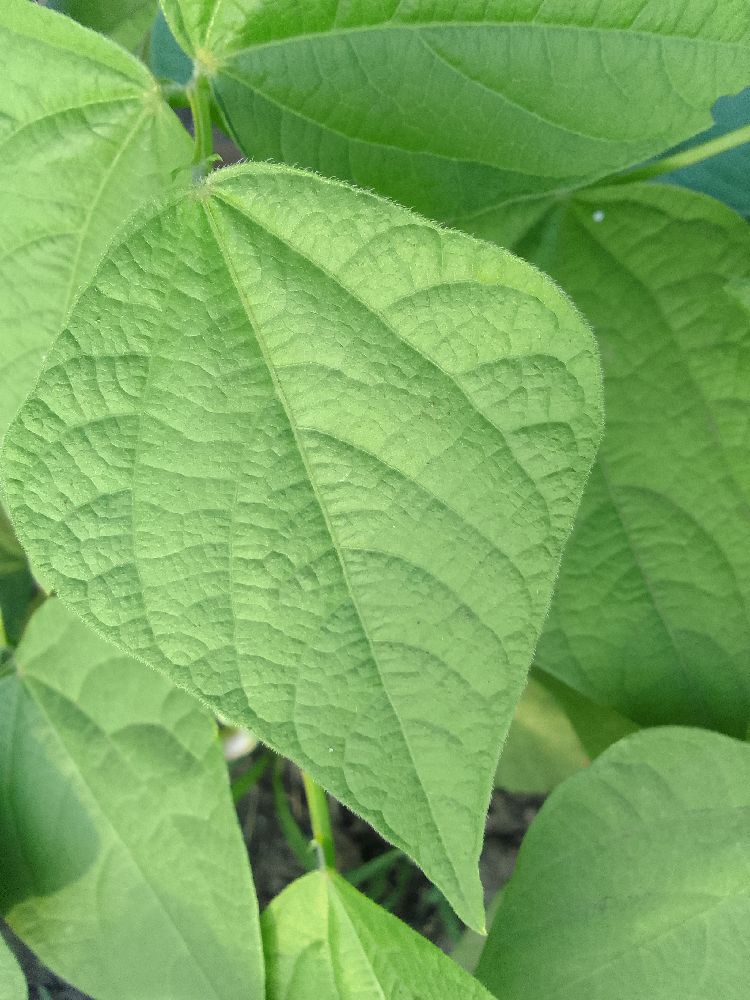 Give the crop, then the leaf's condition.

common bean, healthy
